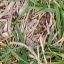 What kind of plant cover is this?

grass
